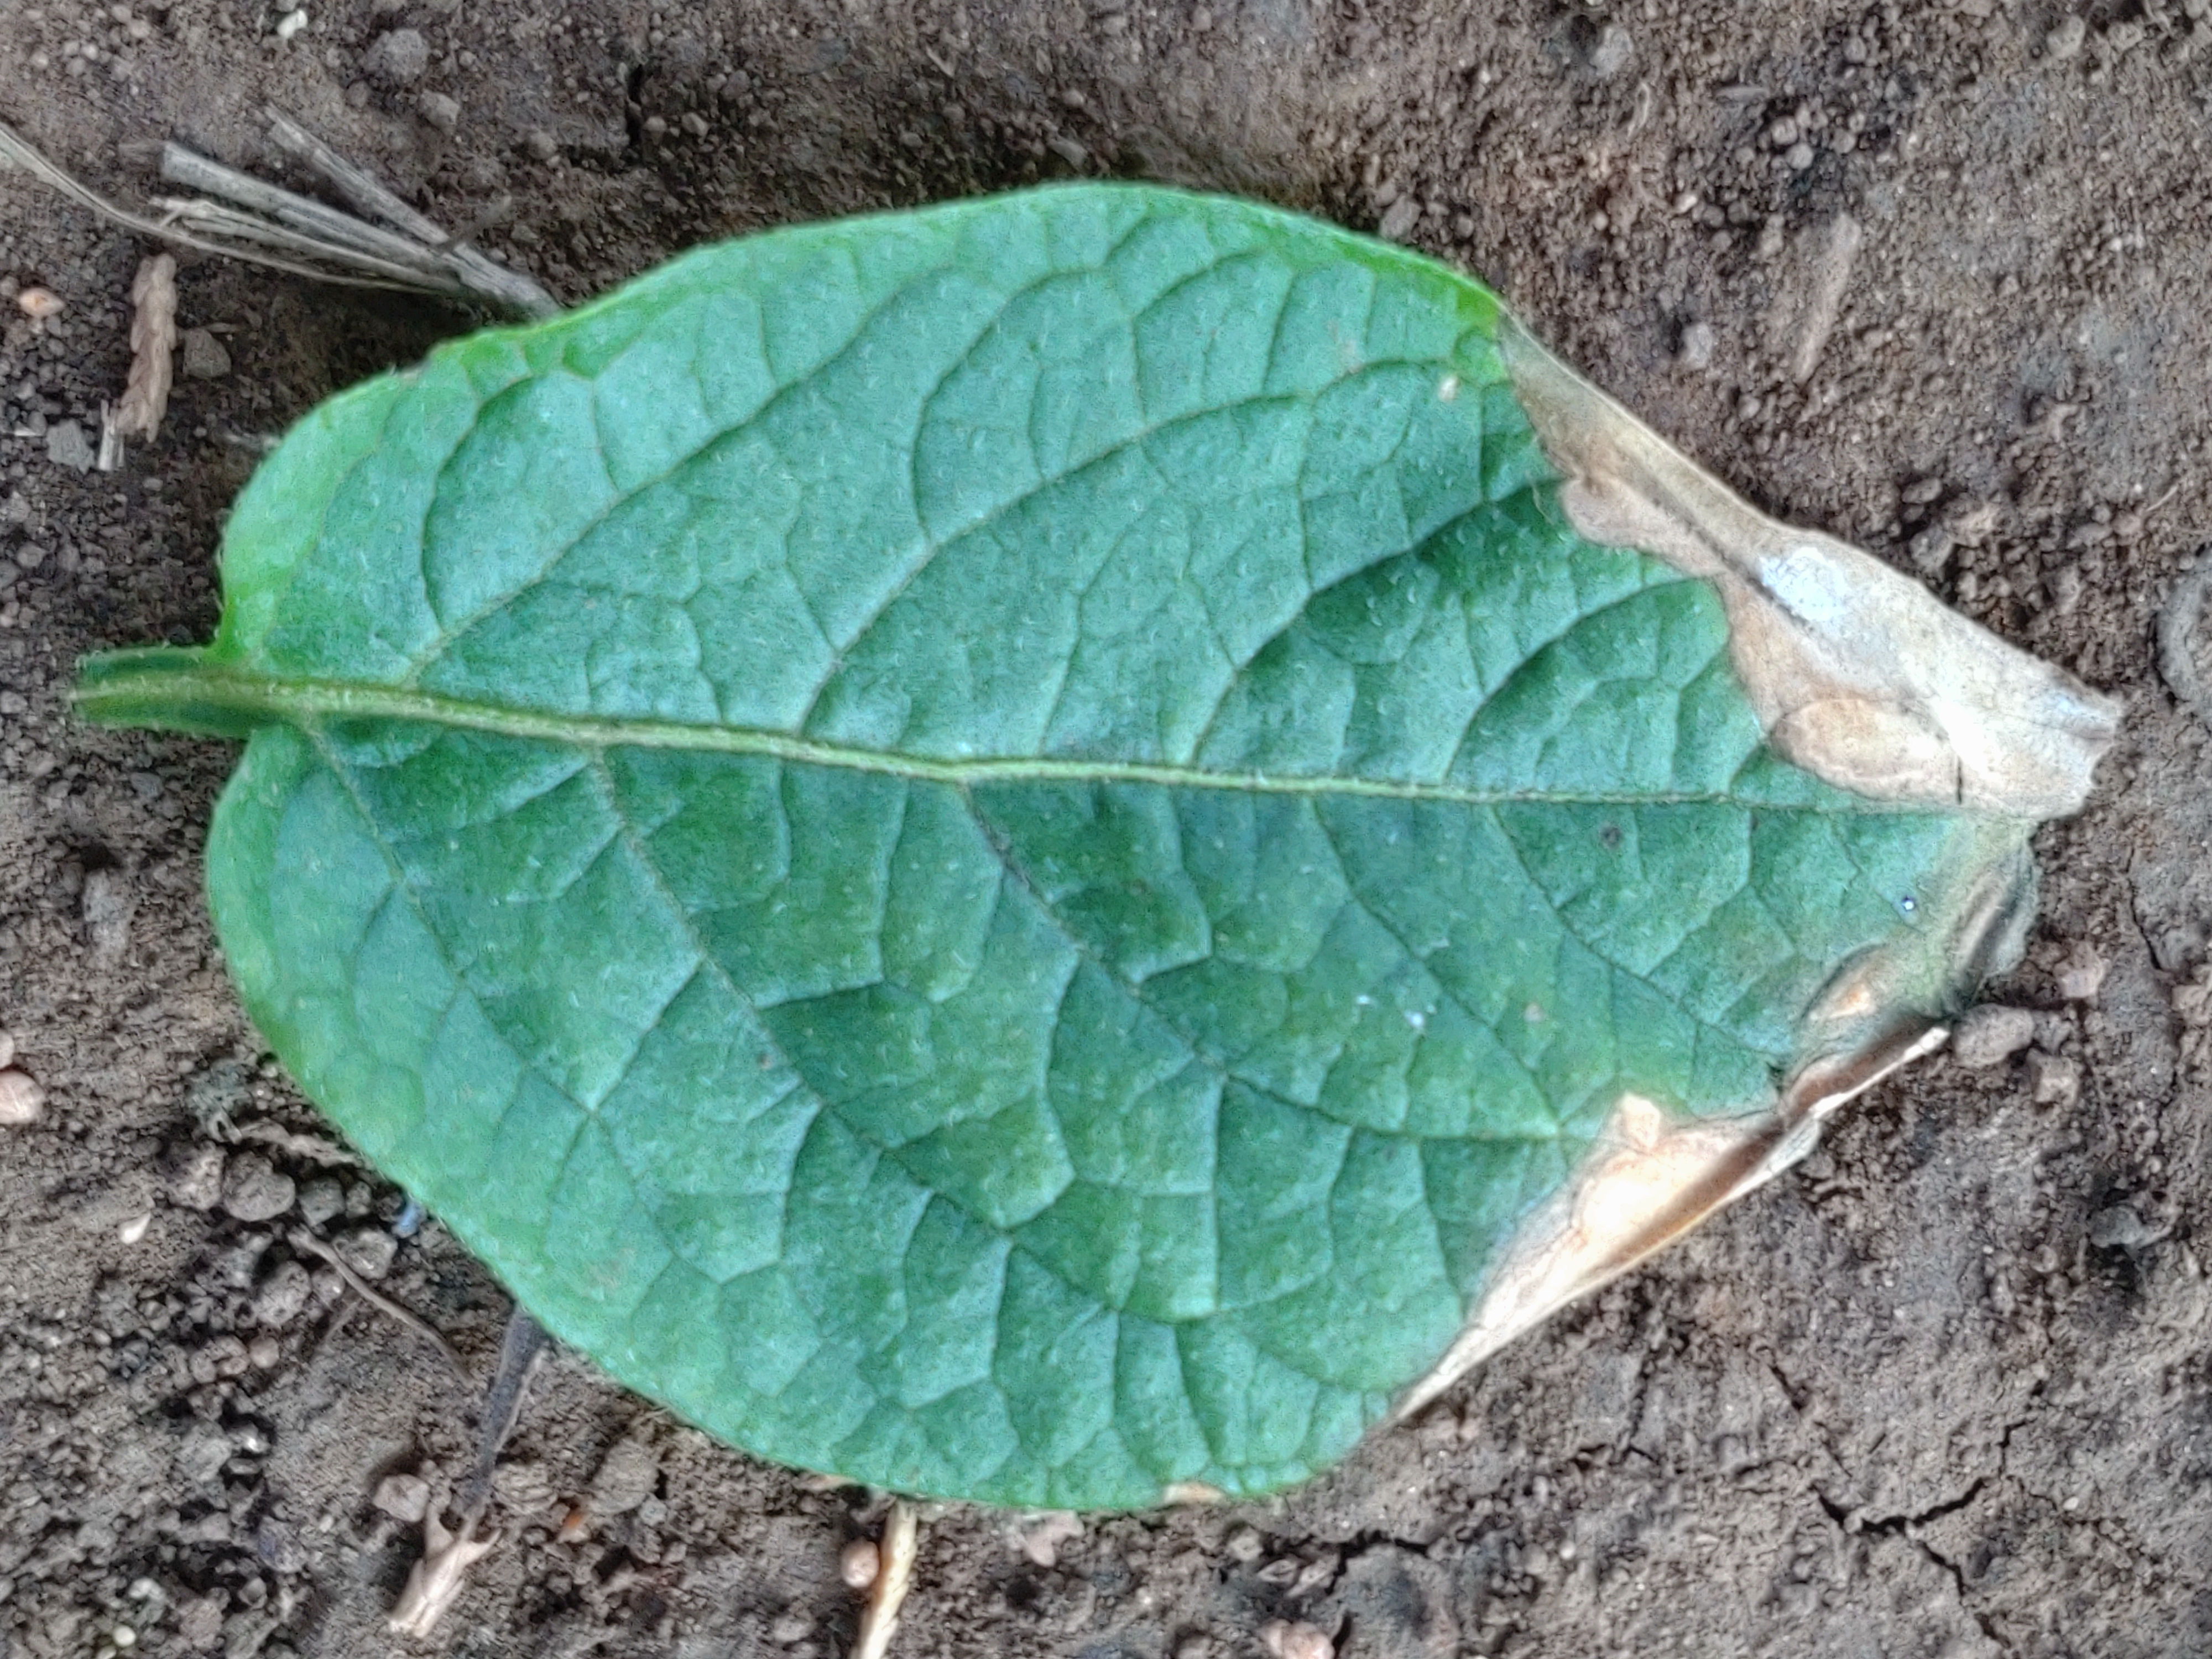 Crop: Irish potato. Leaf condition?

early blight
